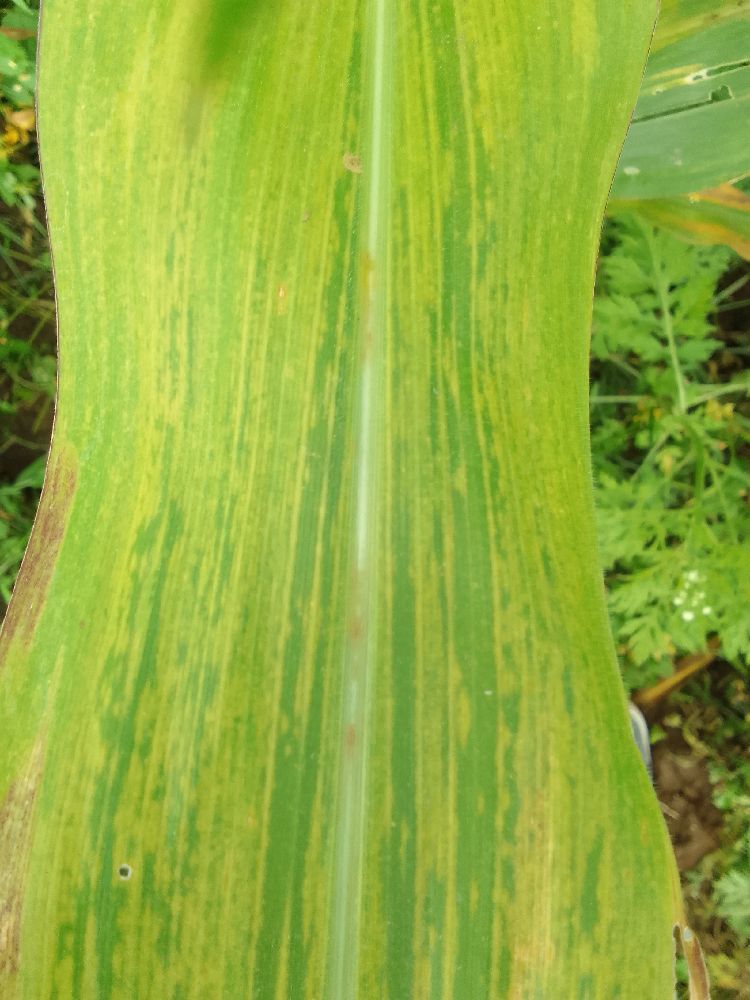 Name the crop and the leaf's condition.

maize, maize lethal necrosis
